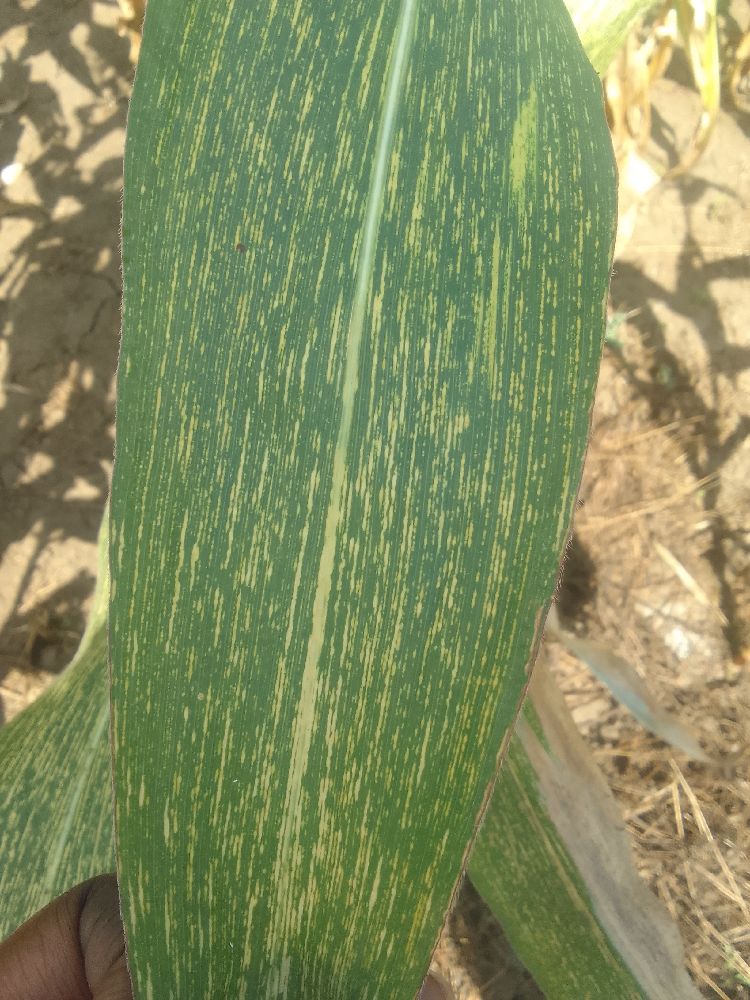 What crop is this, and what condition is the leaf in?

maize, maize streak virus
